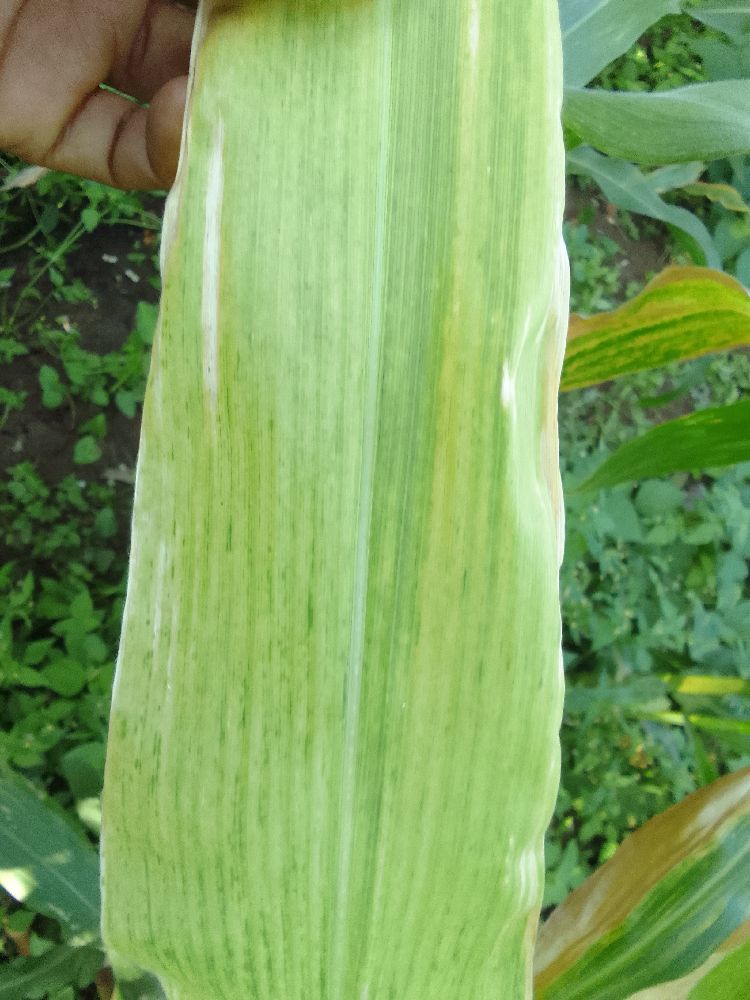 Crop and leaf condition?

maize, maize lethal necrosis
